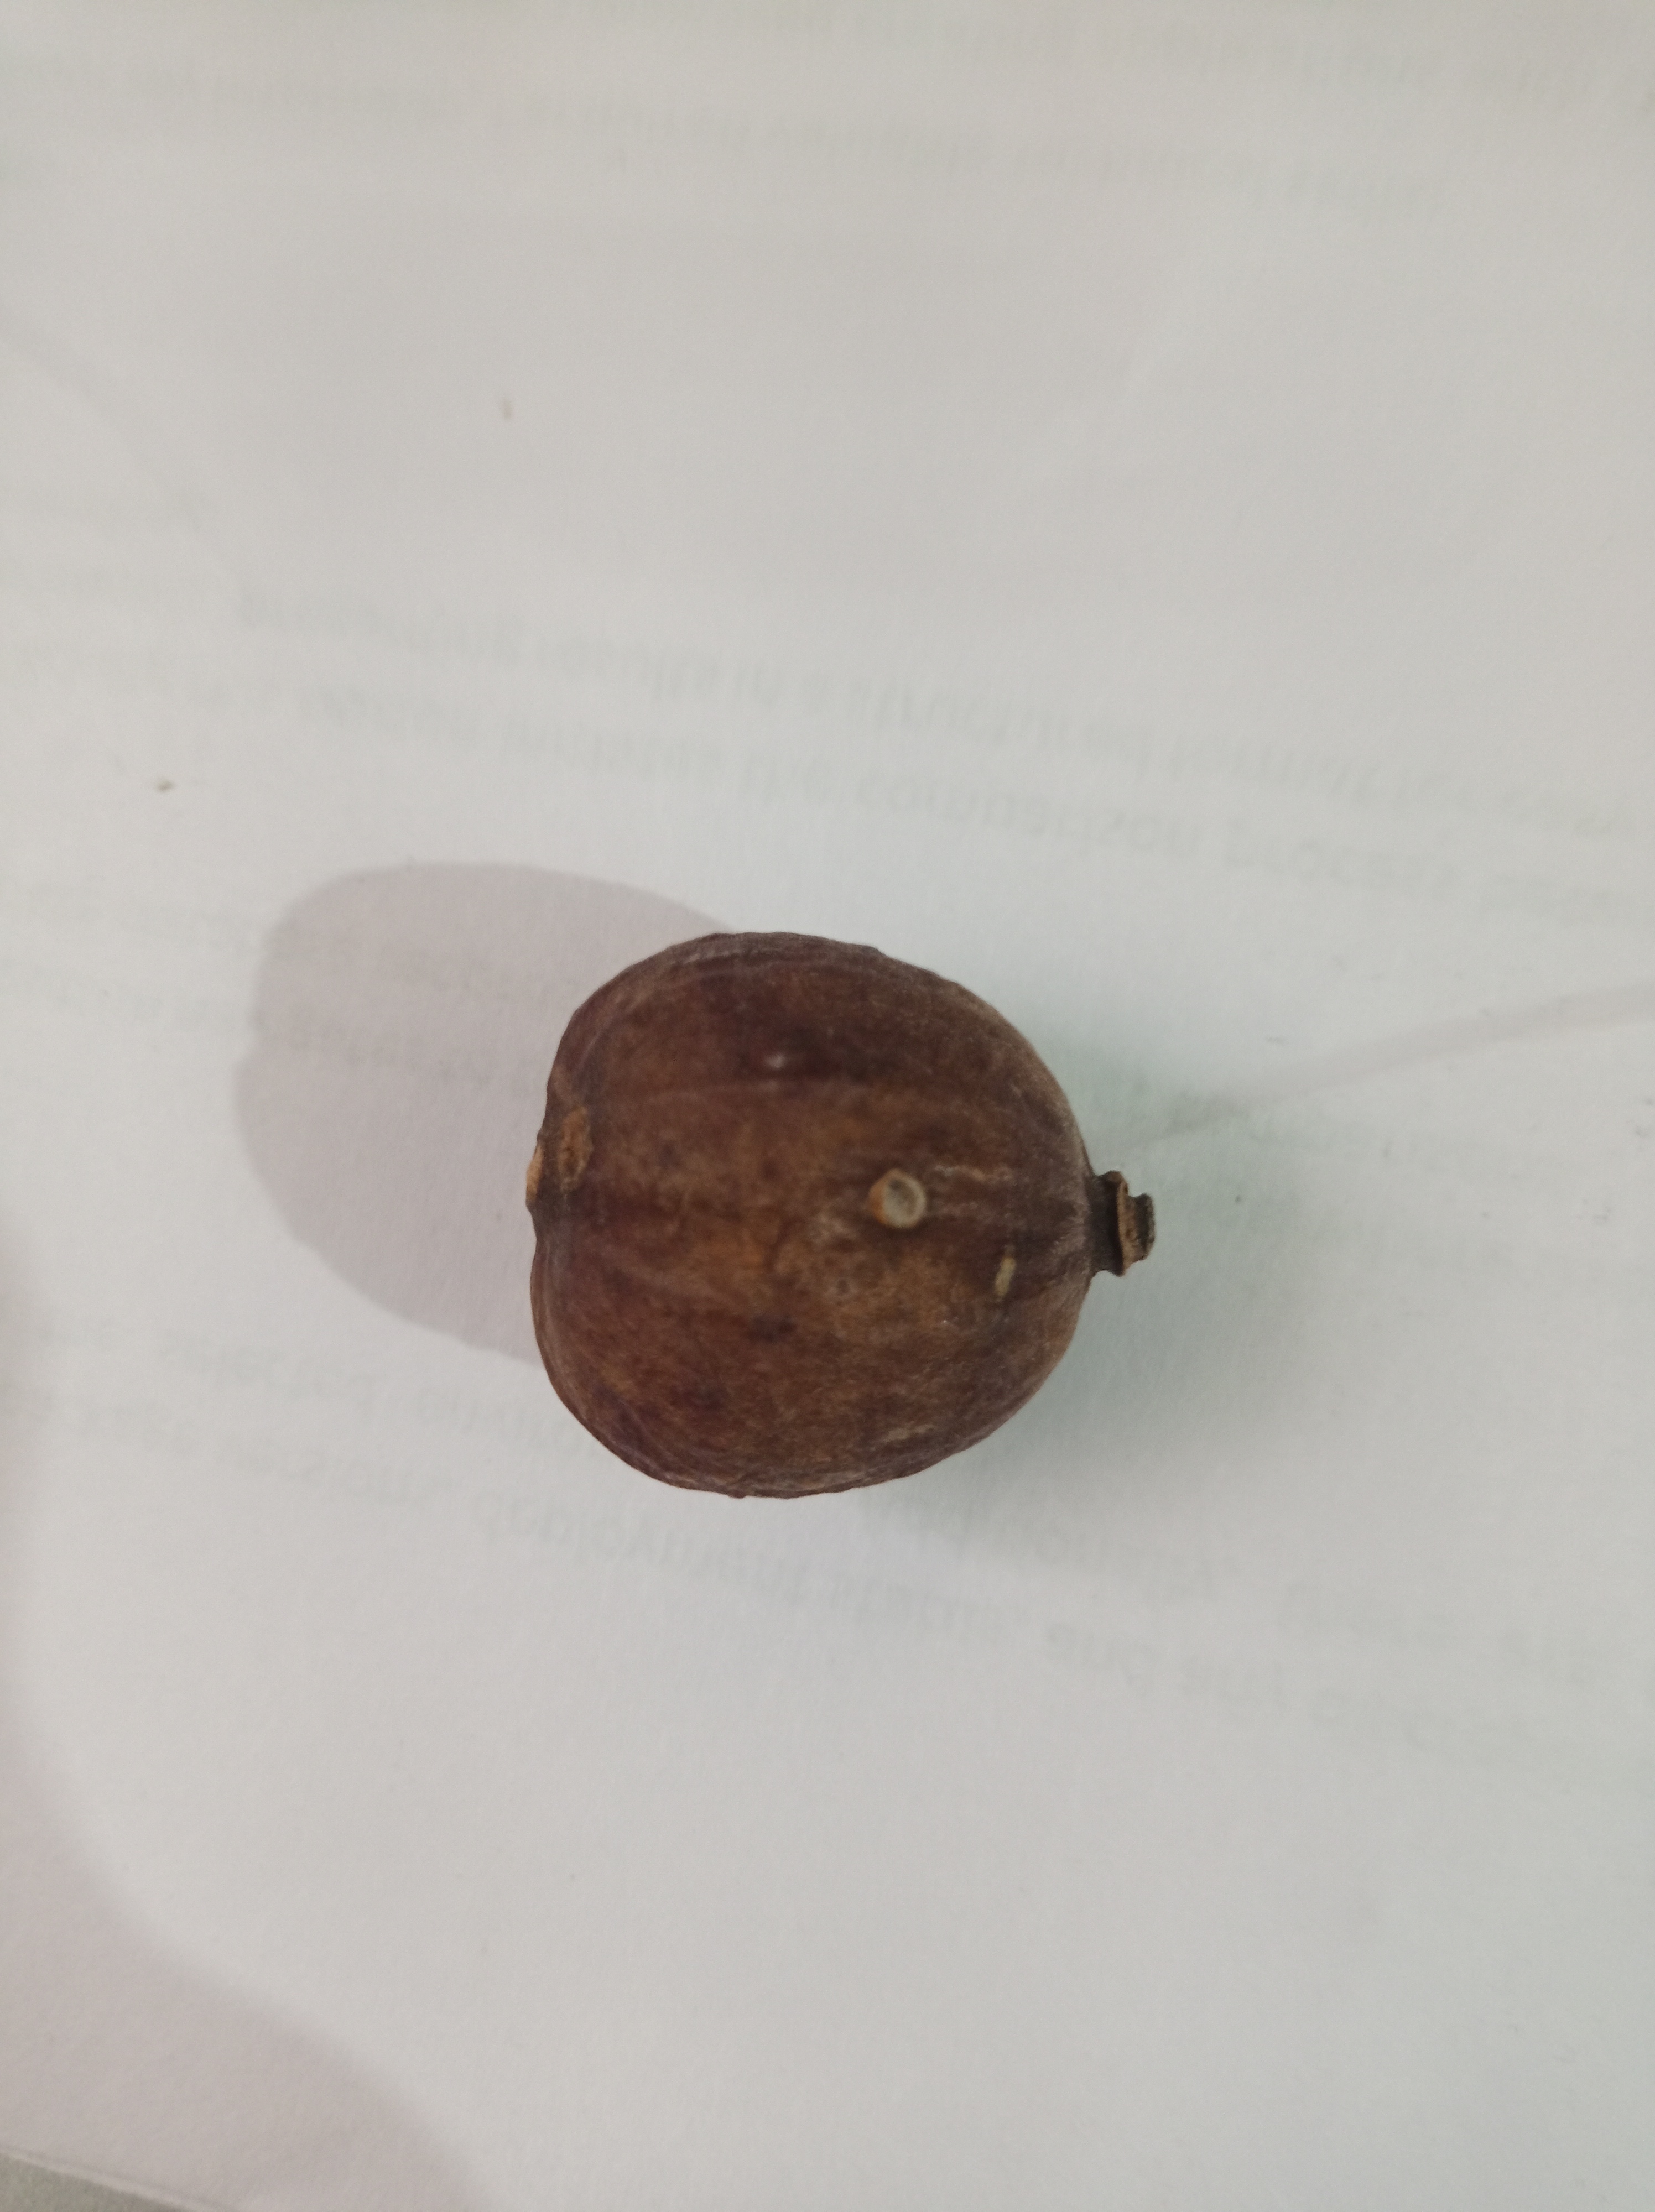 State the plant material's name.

madanphal
